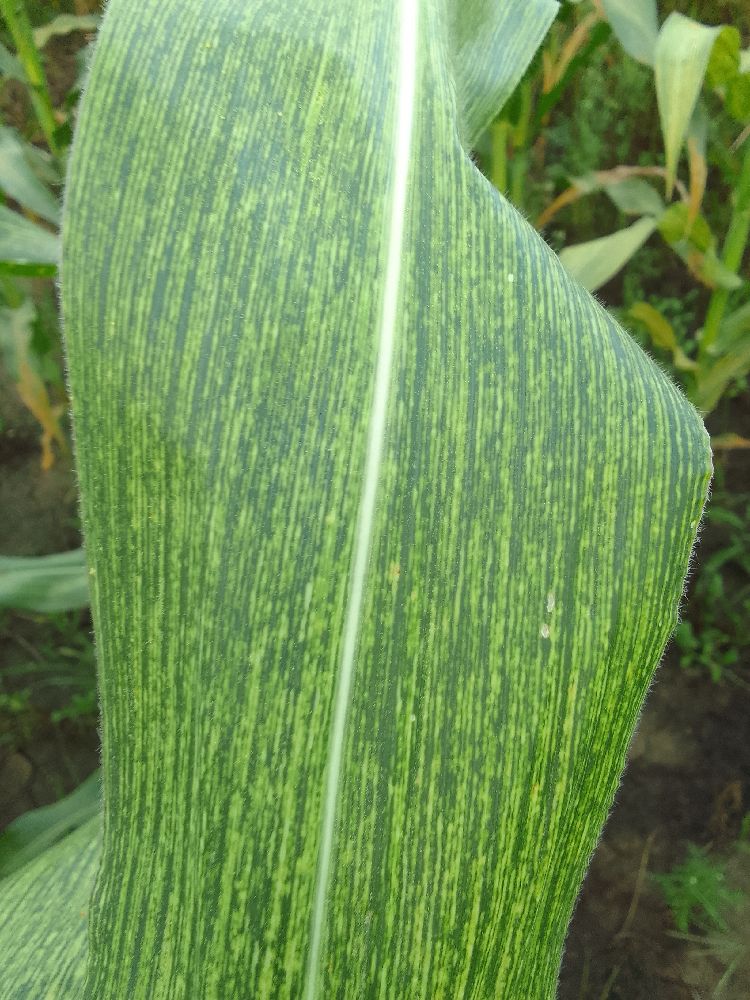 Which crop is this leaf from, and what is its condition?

maize, maize streak virus
